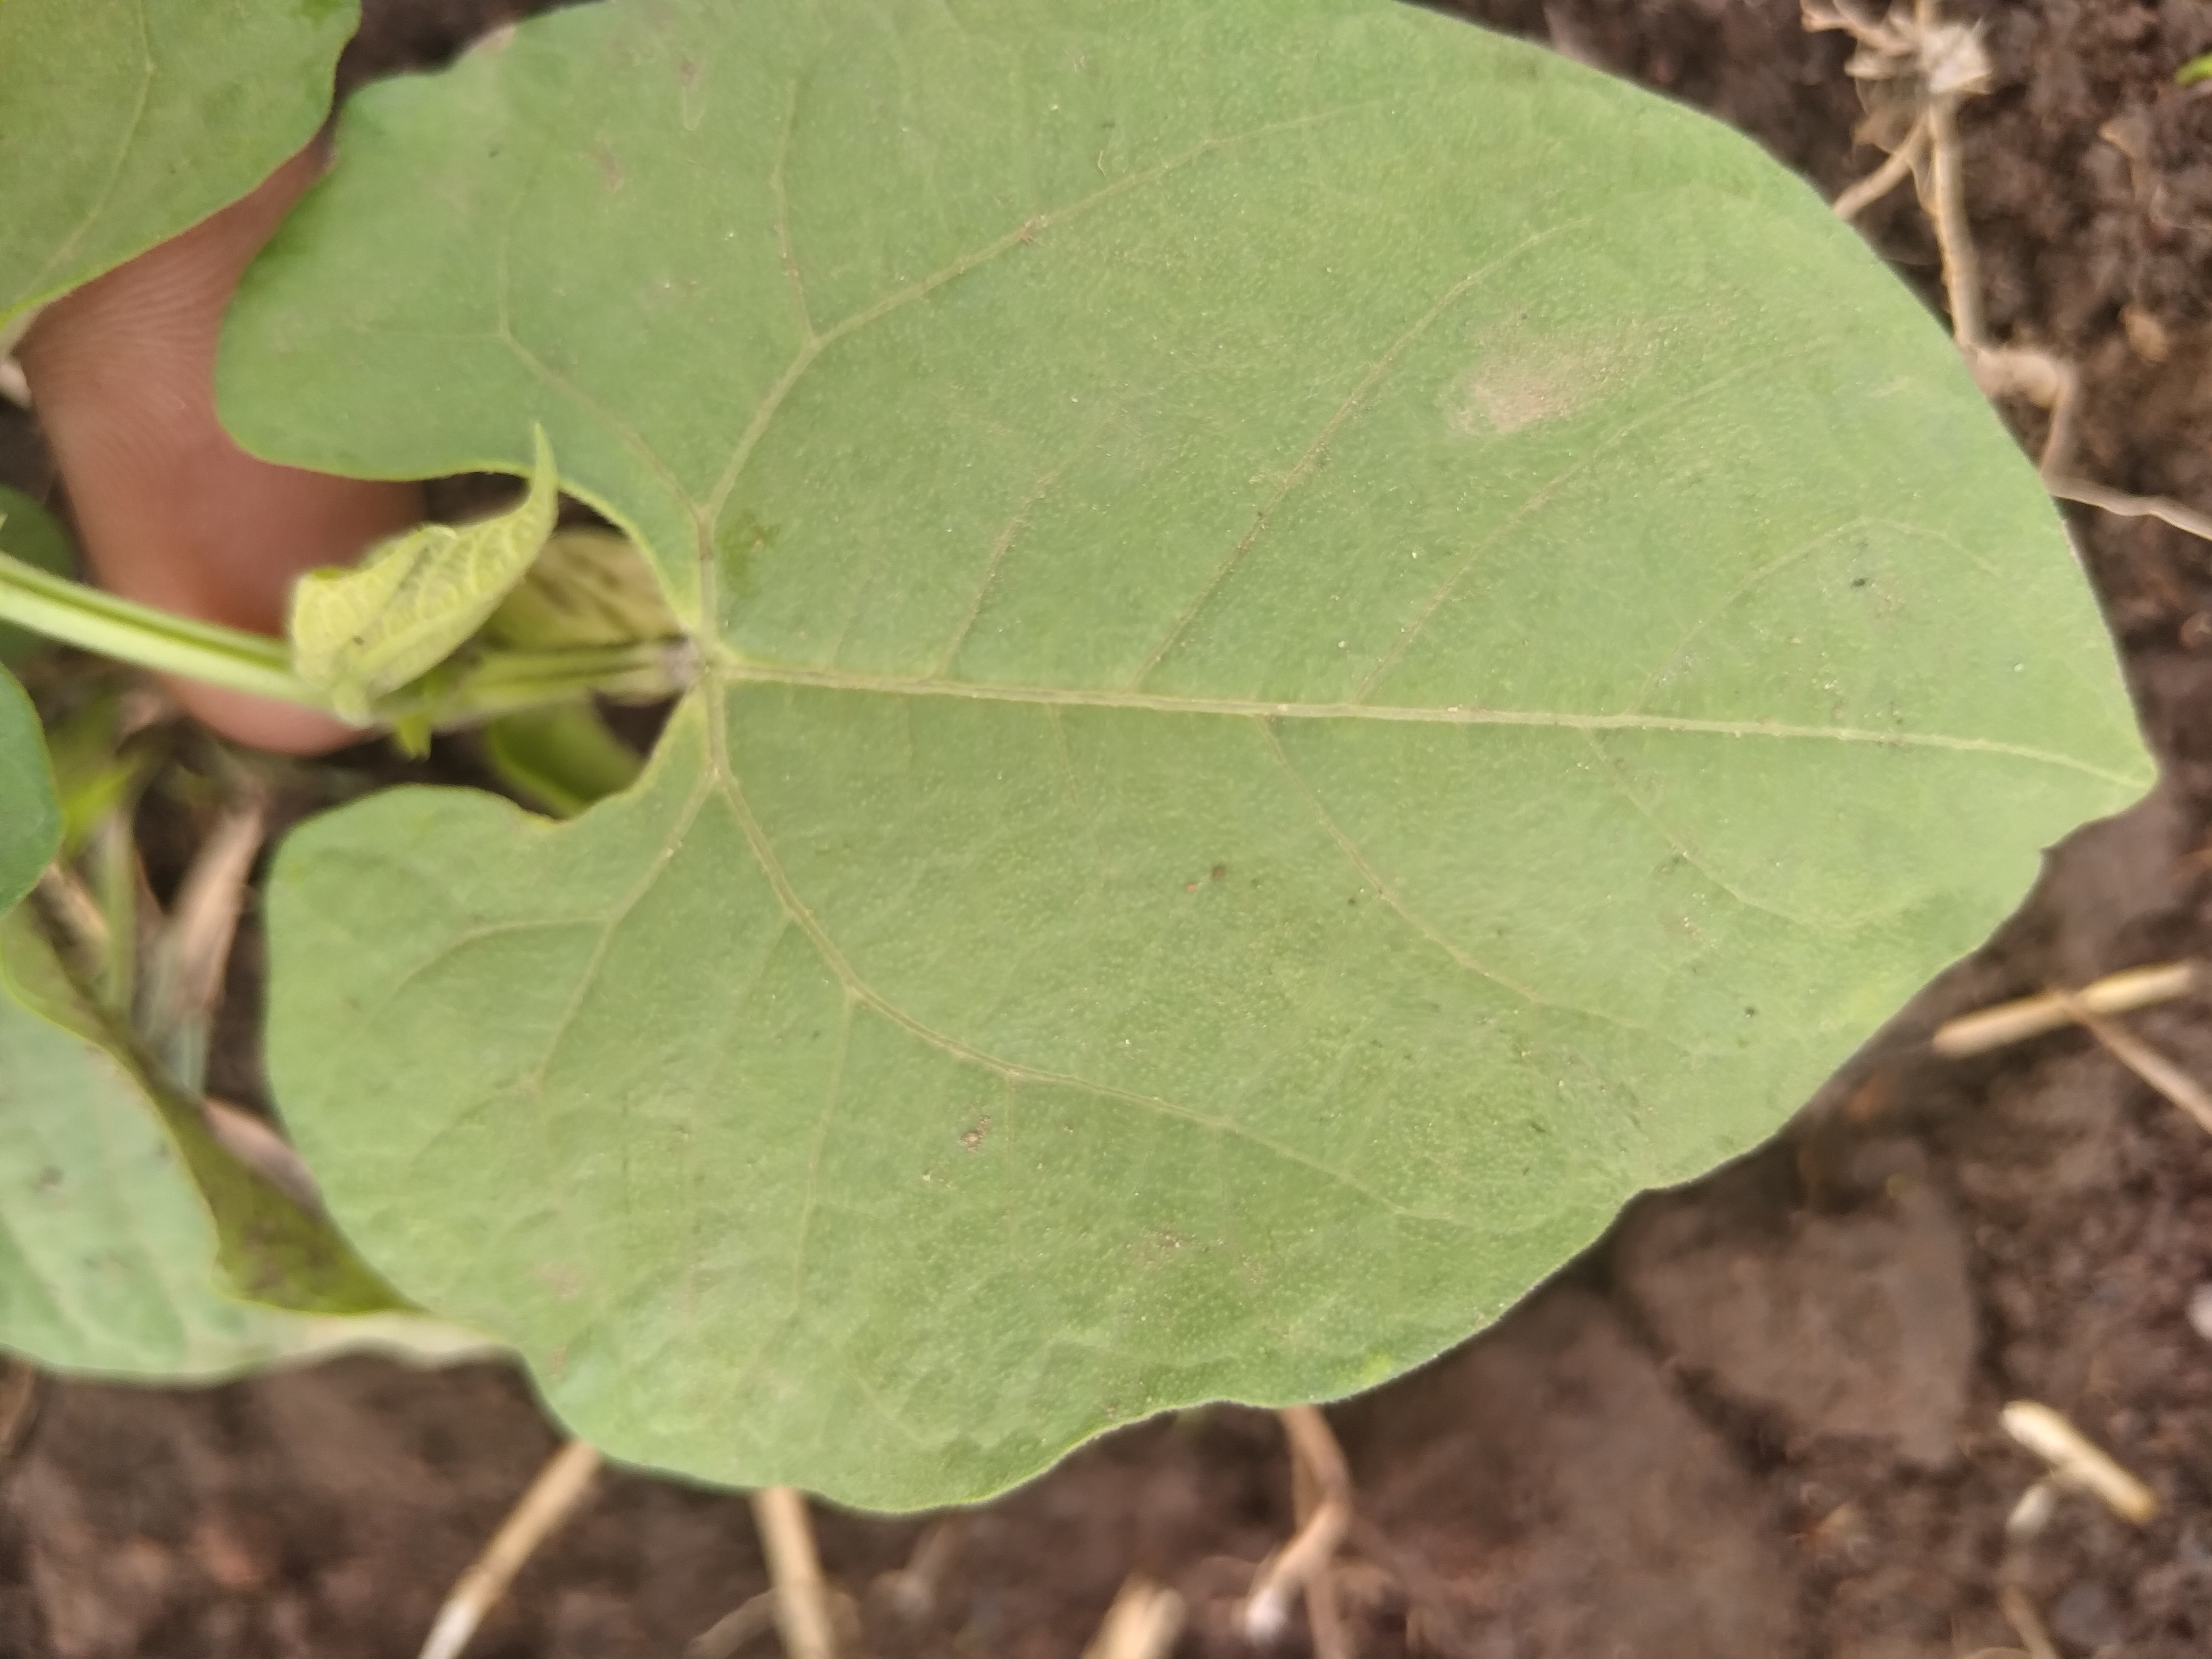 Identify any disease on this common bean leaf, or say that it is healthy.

healthy
